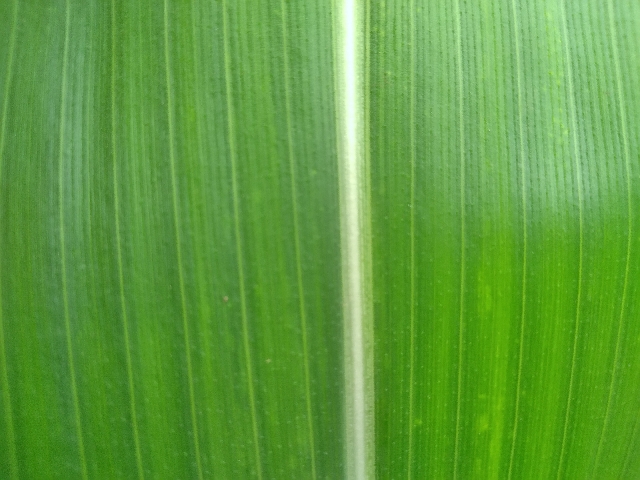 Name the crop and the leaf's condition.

maize, healthy
